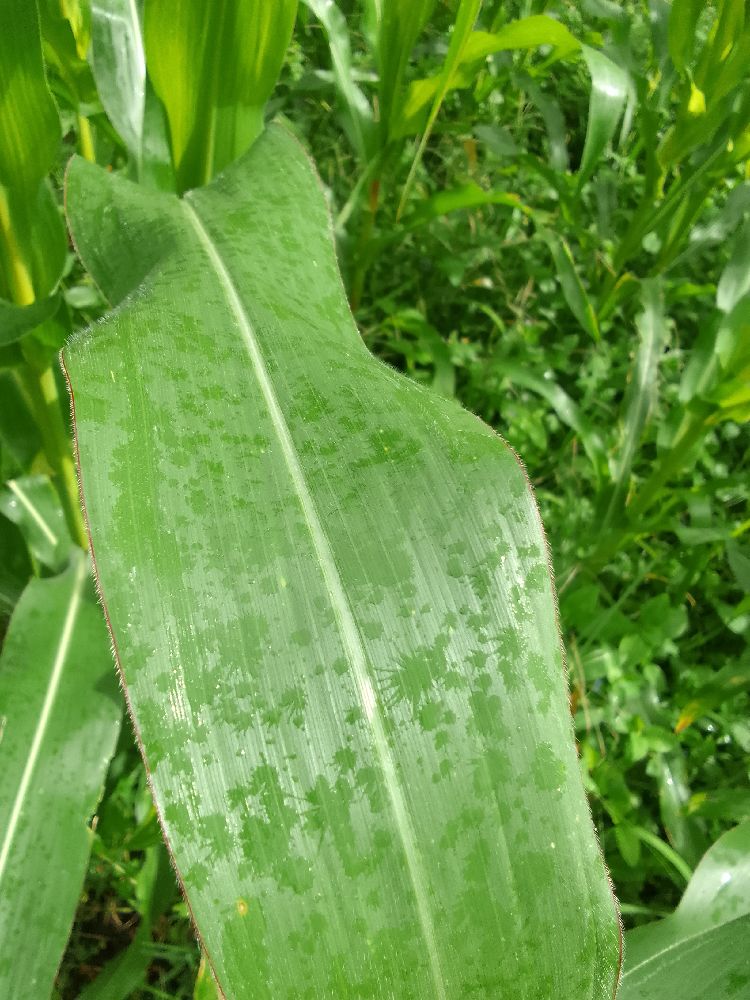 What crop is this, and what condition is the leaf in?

maize, healthy
